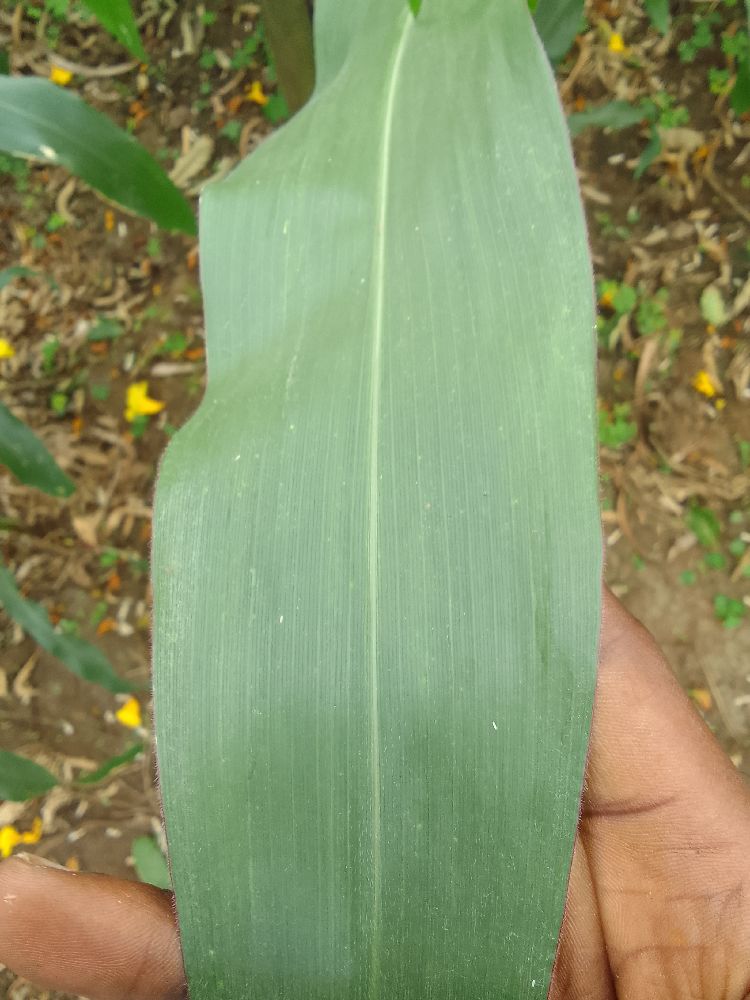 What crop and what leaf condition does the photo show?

maize, healthy
